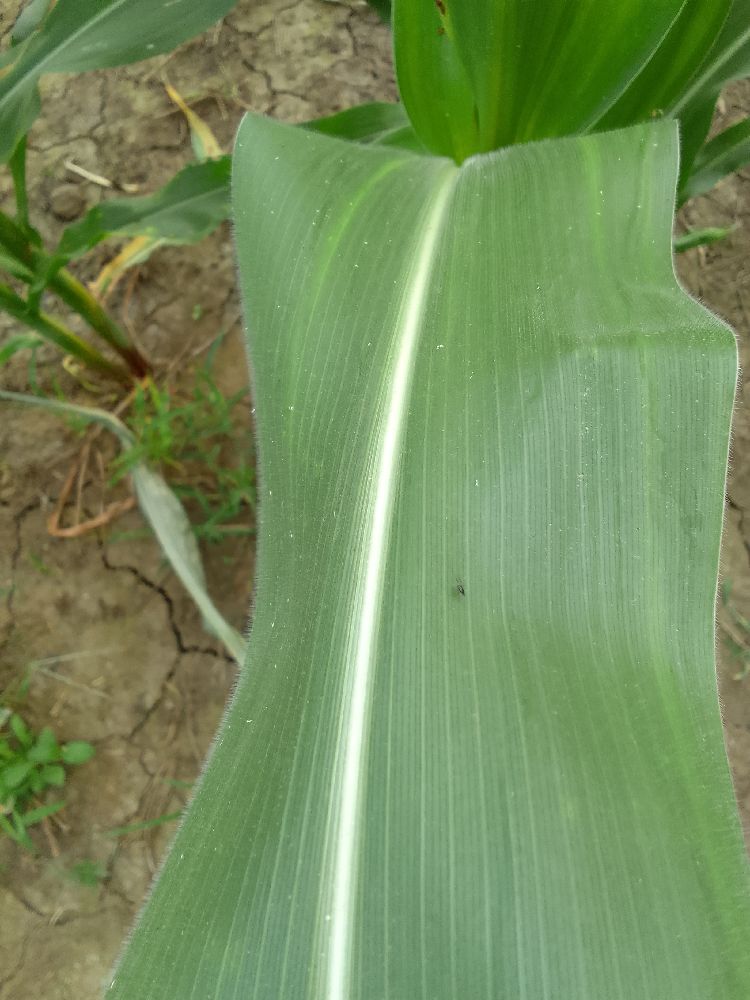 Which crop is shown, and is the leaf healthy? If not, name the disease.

maize, healthy
